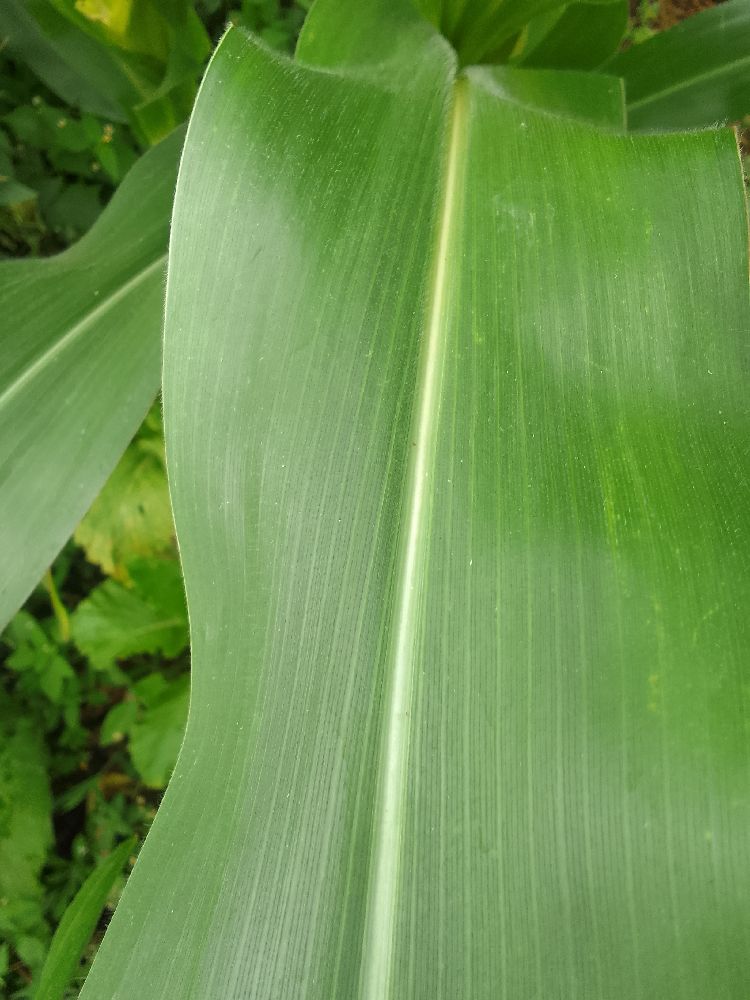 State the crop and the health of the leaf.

maize, healthy
